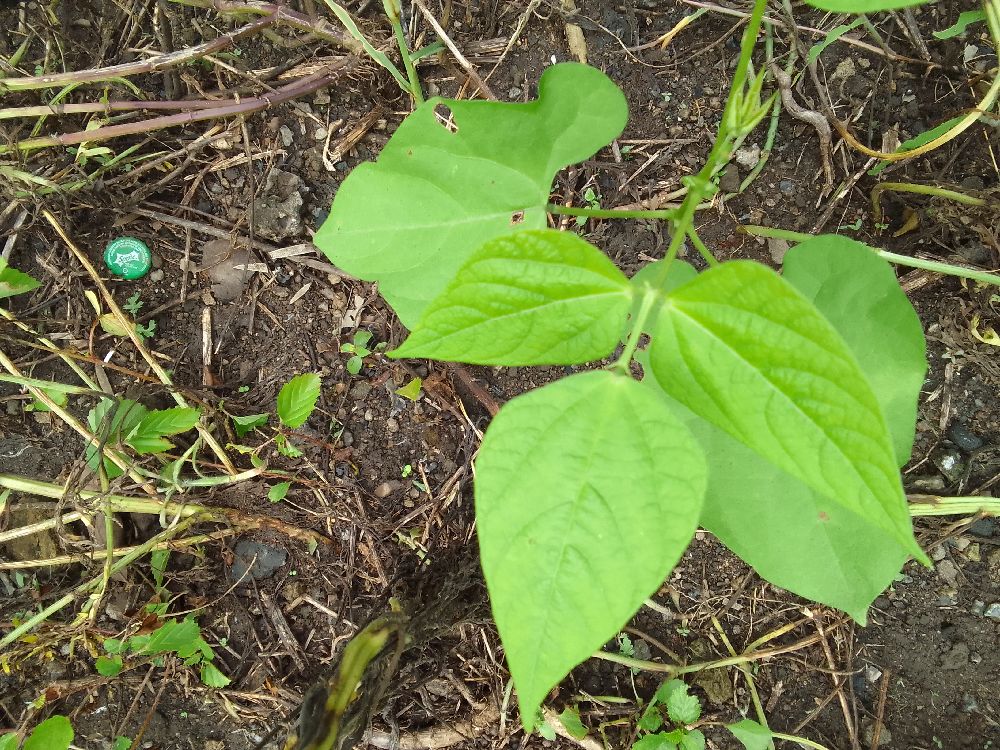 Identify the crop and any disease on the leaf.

common bean, healthy
